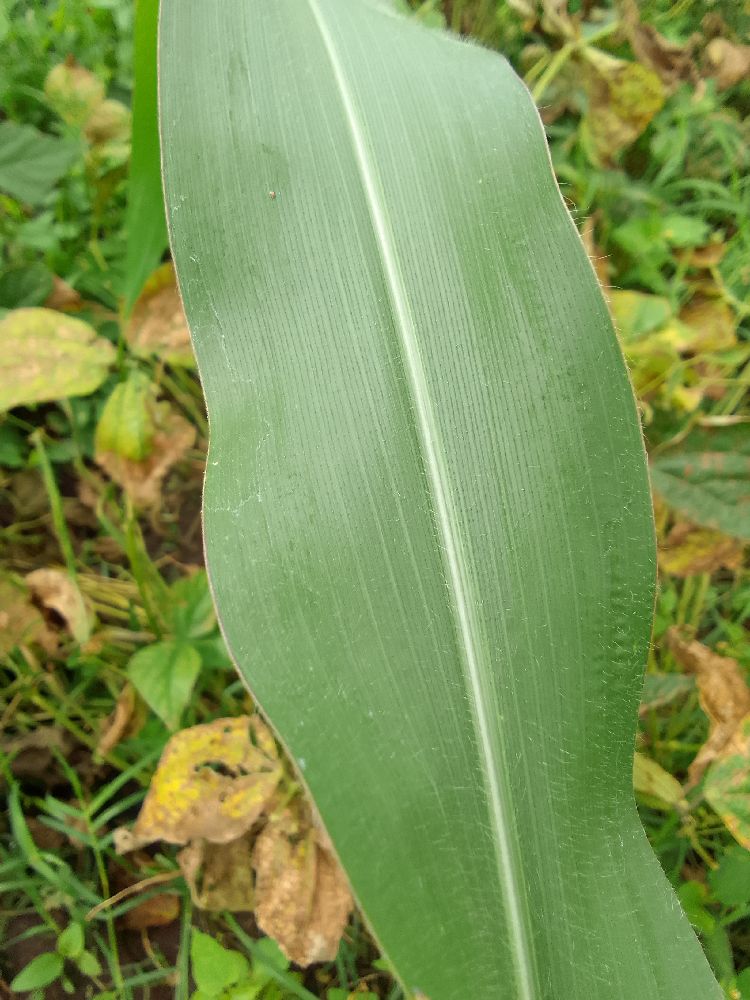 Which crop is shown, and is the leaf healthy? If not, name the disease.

maize, healthy
